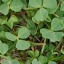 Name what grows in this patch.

unstructured weed
